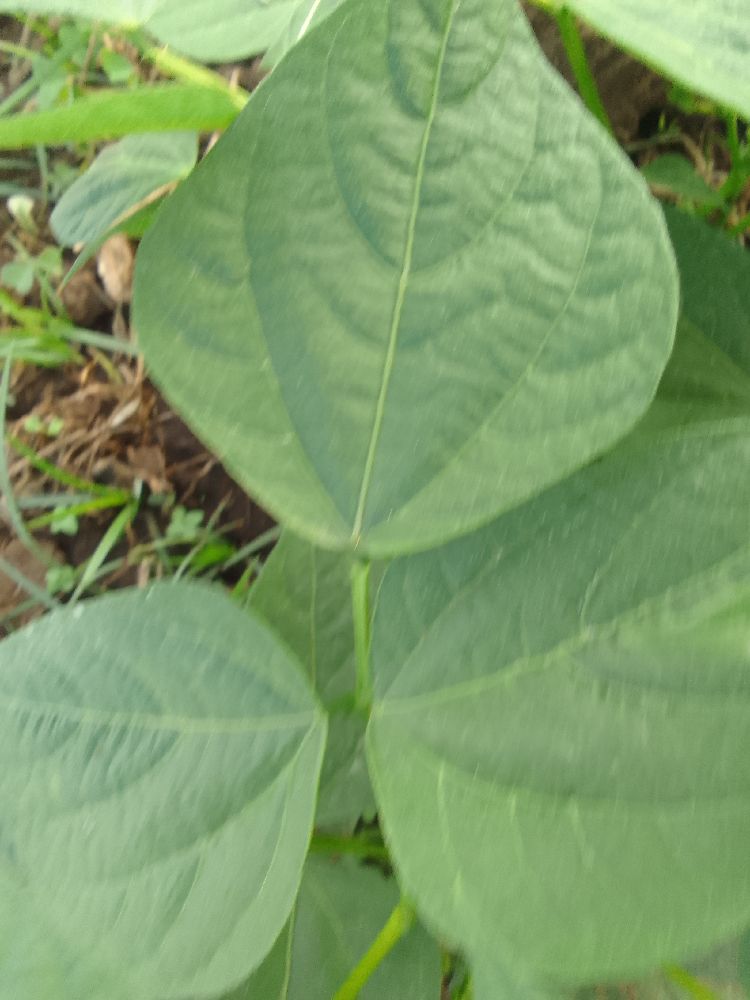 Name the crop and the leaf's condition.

common bean, healthy
